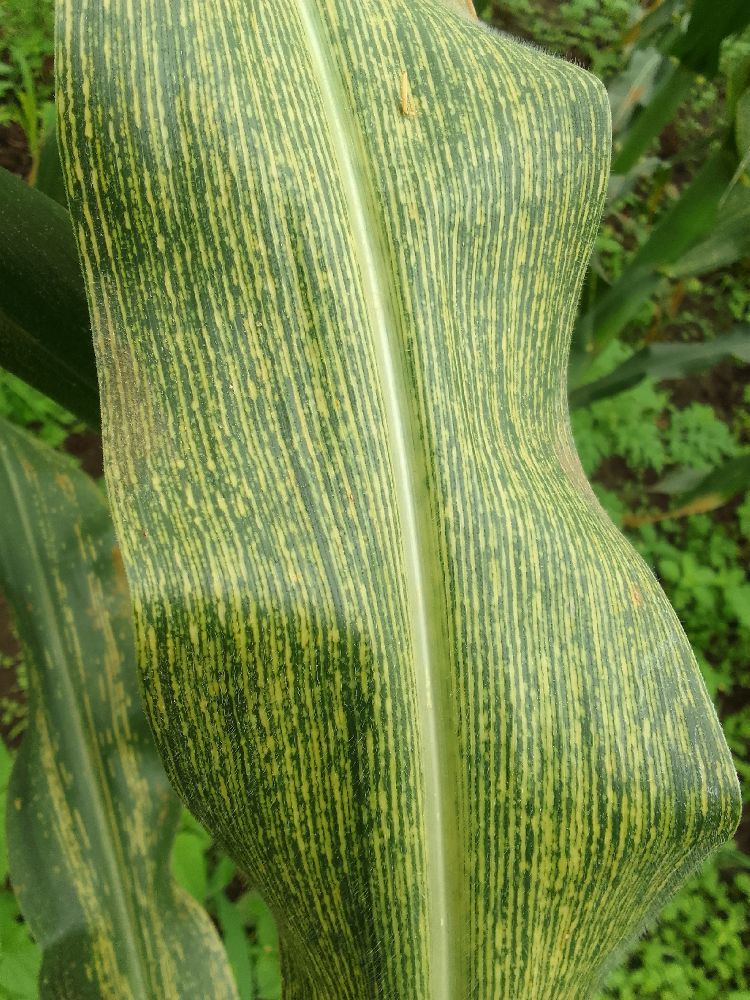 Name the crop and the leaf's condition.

maize, maize streak virus
